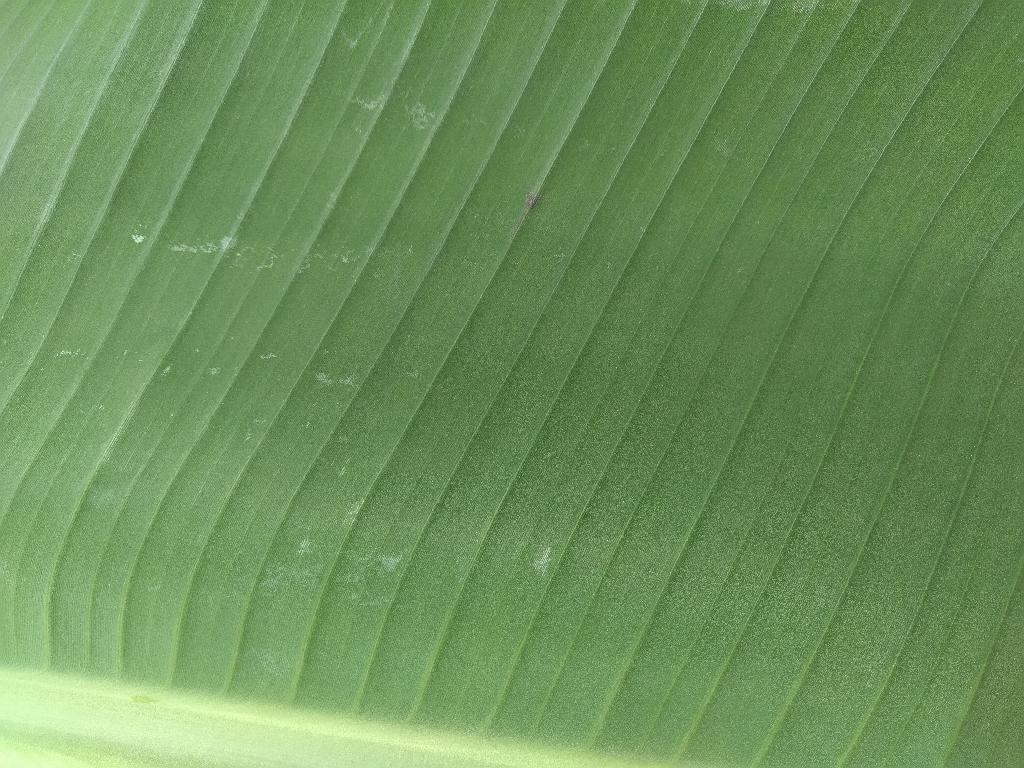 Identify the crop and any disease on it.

banana, healthy
